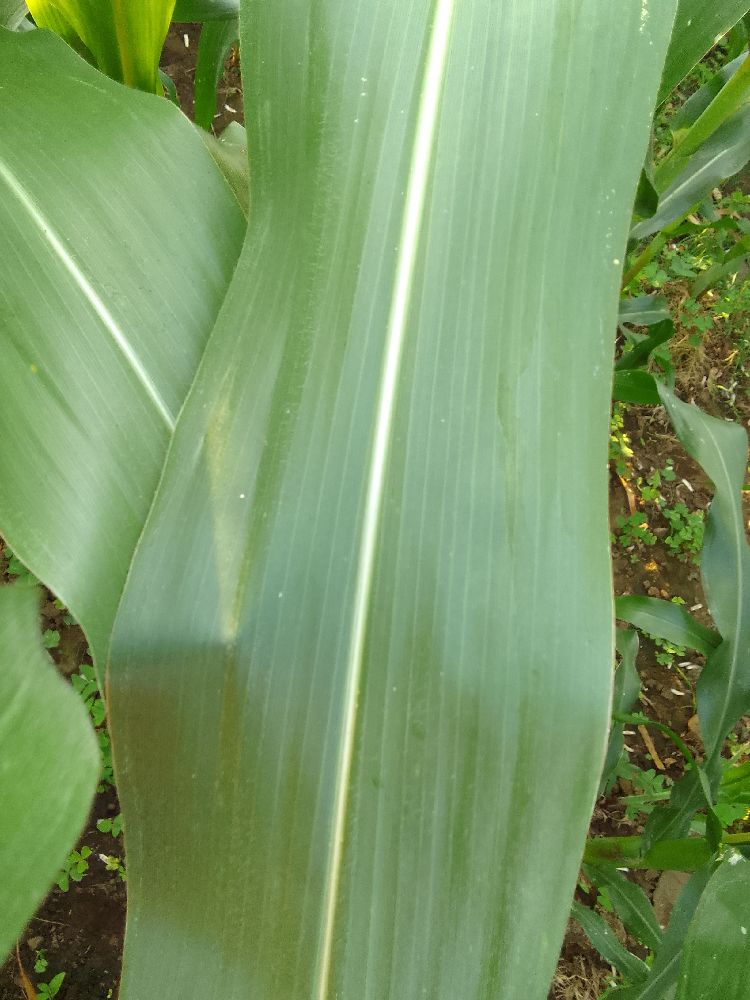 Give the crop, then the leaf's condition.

maize, healthy
